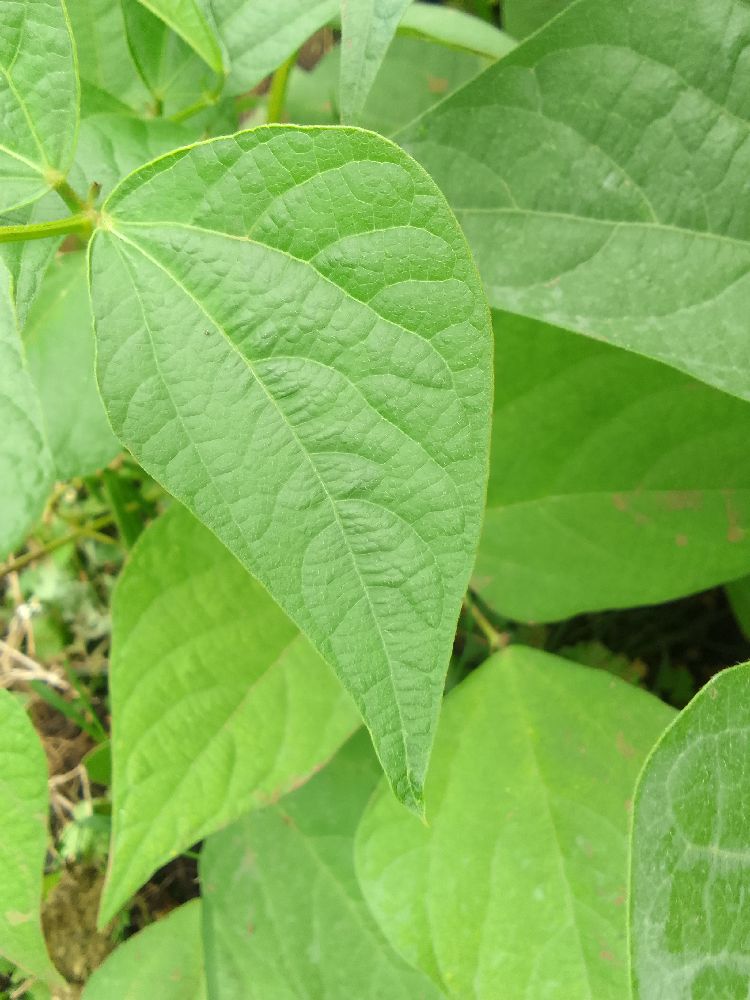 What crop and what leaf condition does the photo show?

common bean, healthy
